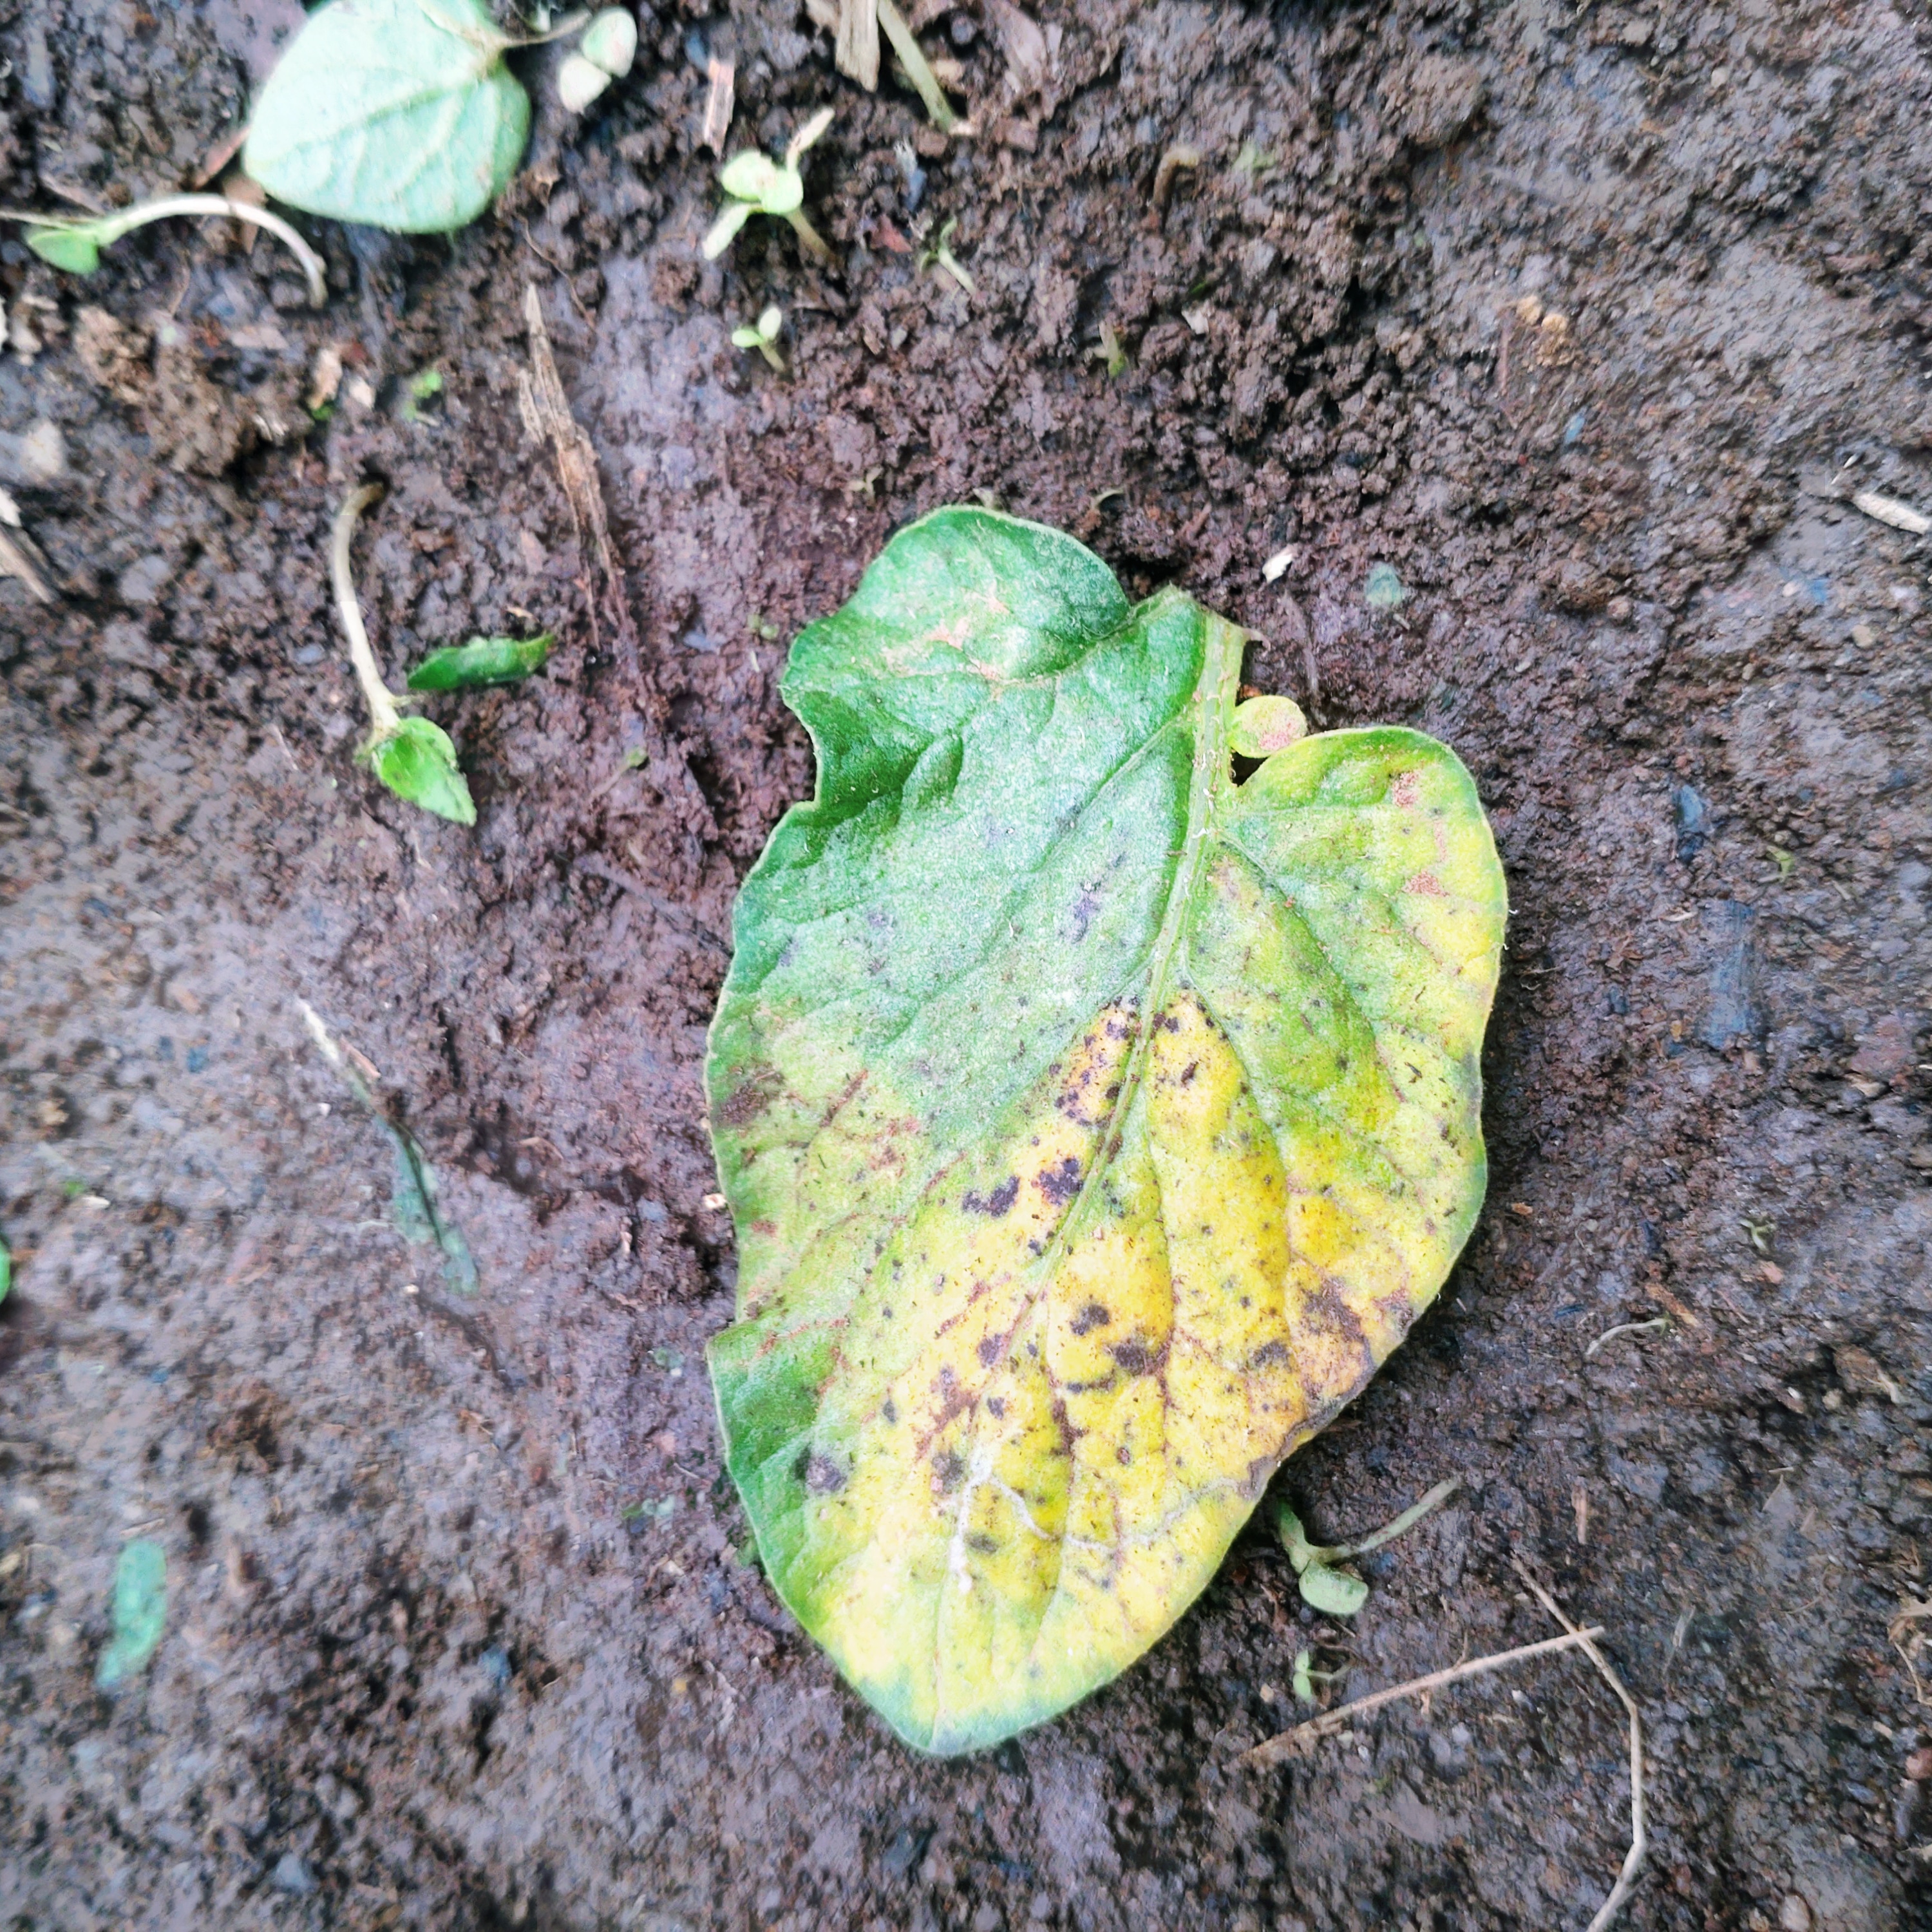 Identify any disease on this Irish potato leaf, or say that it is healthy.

late blight
